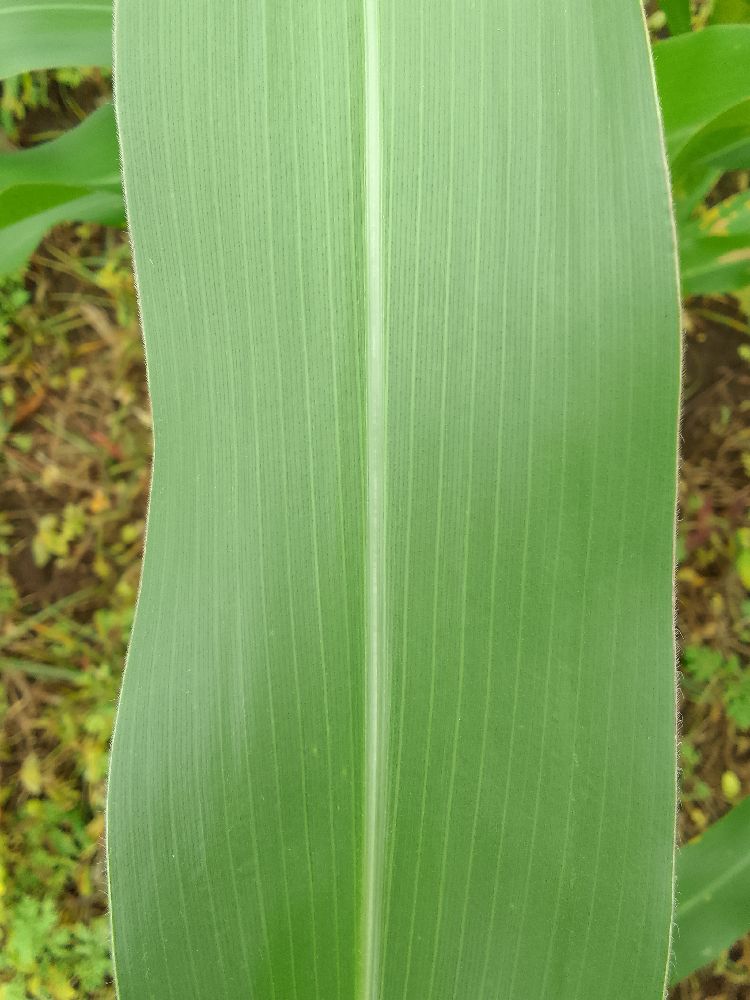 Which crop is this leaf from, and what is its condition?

maize, healthy
